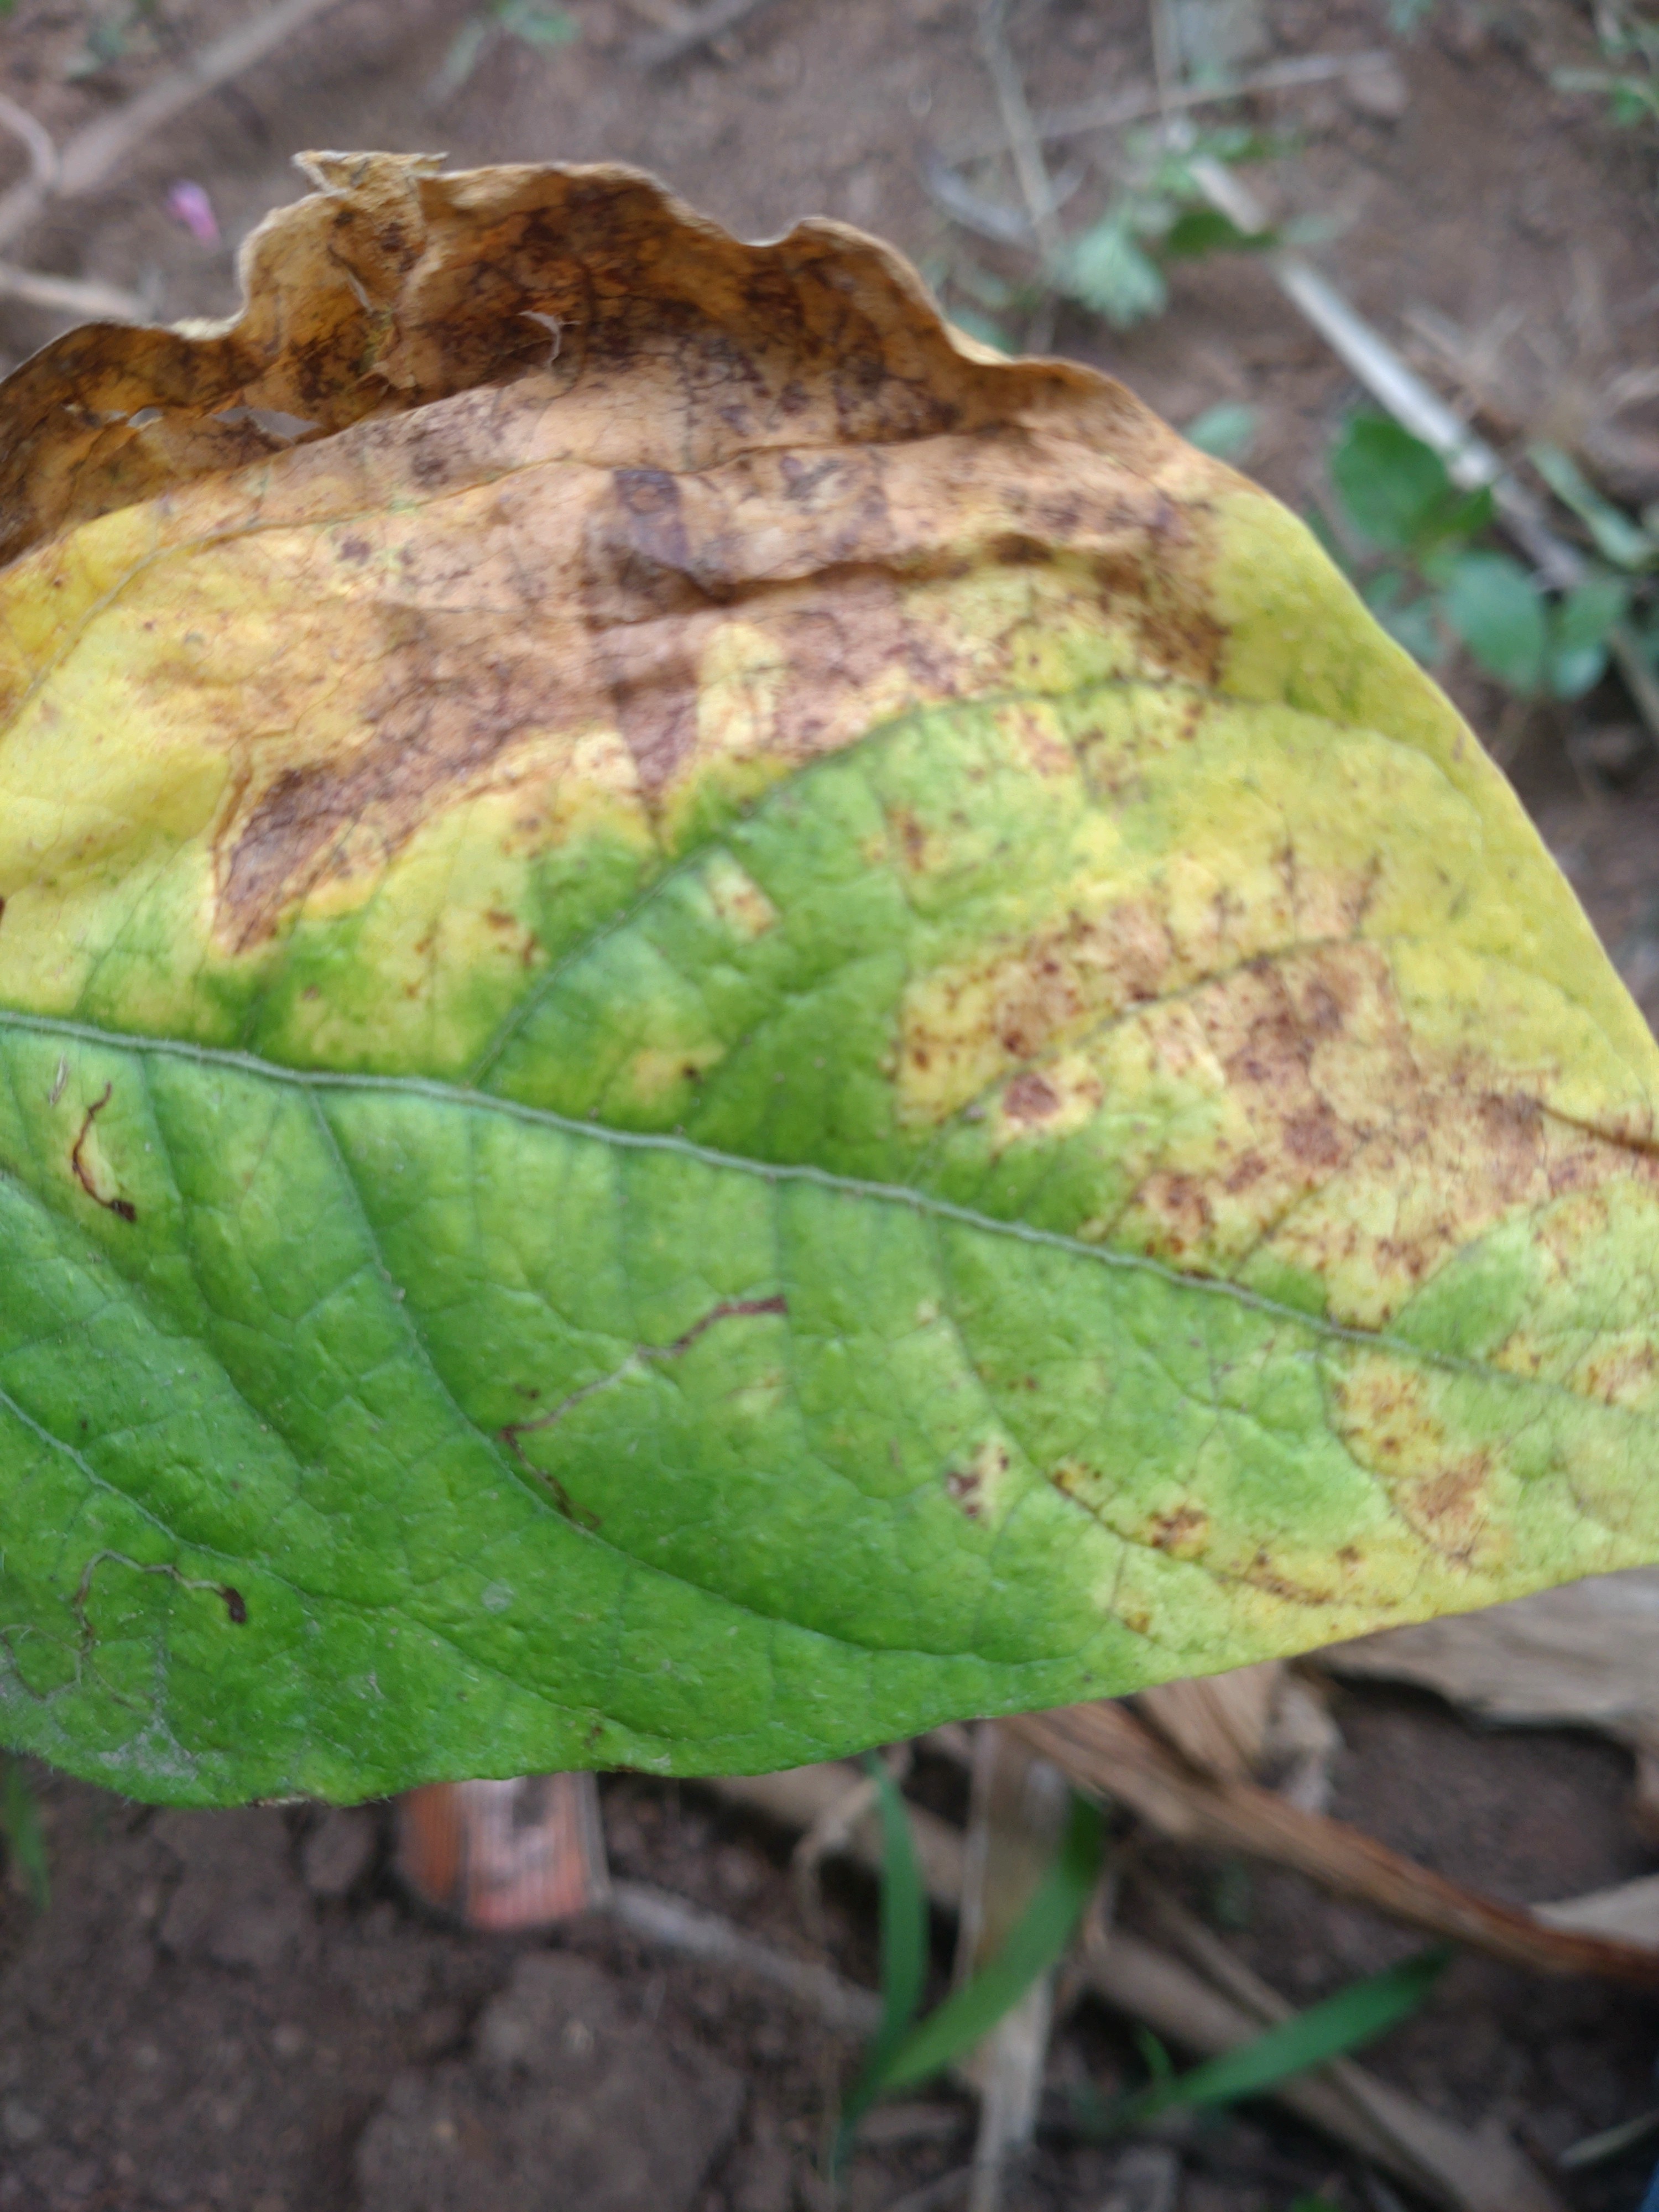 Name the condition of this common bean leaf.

rust
